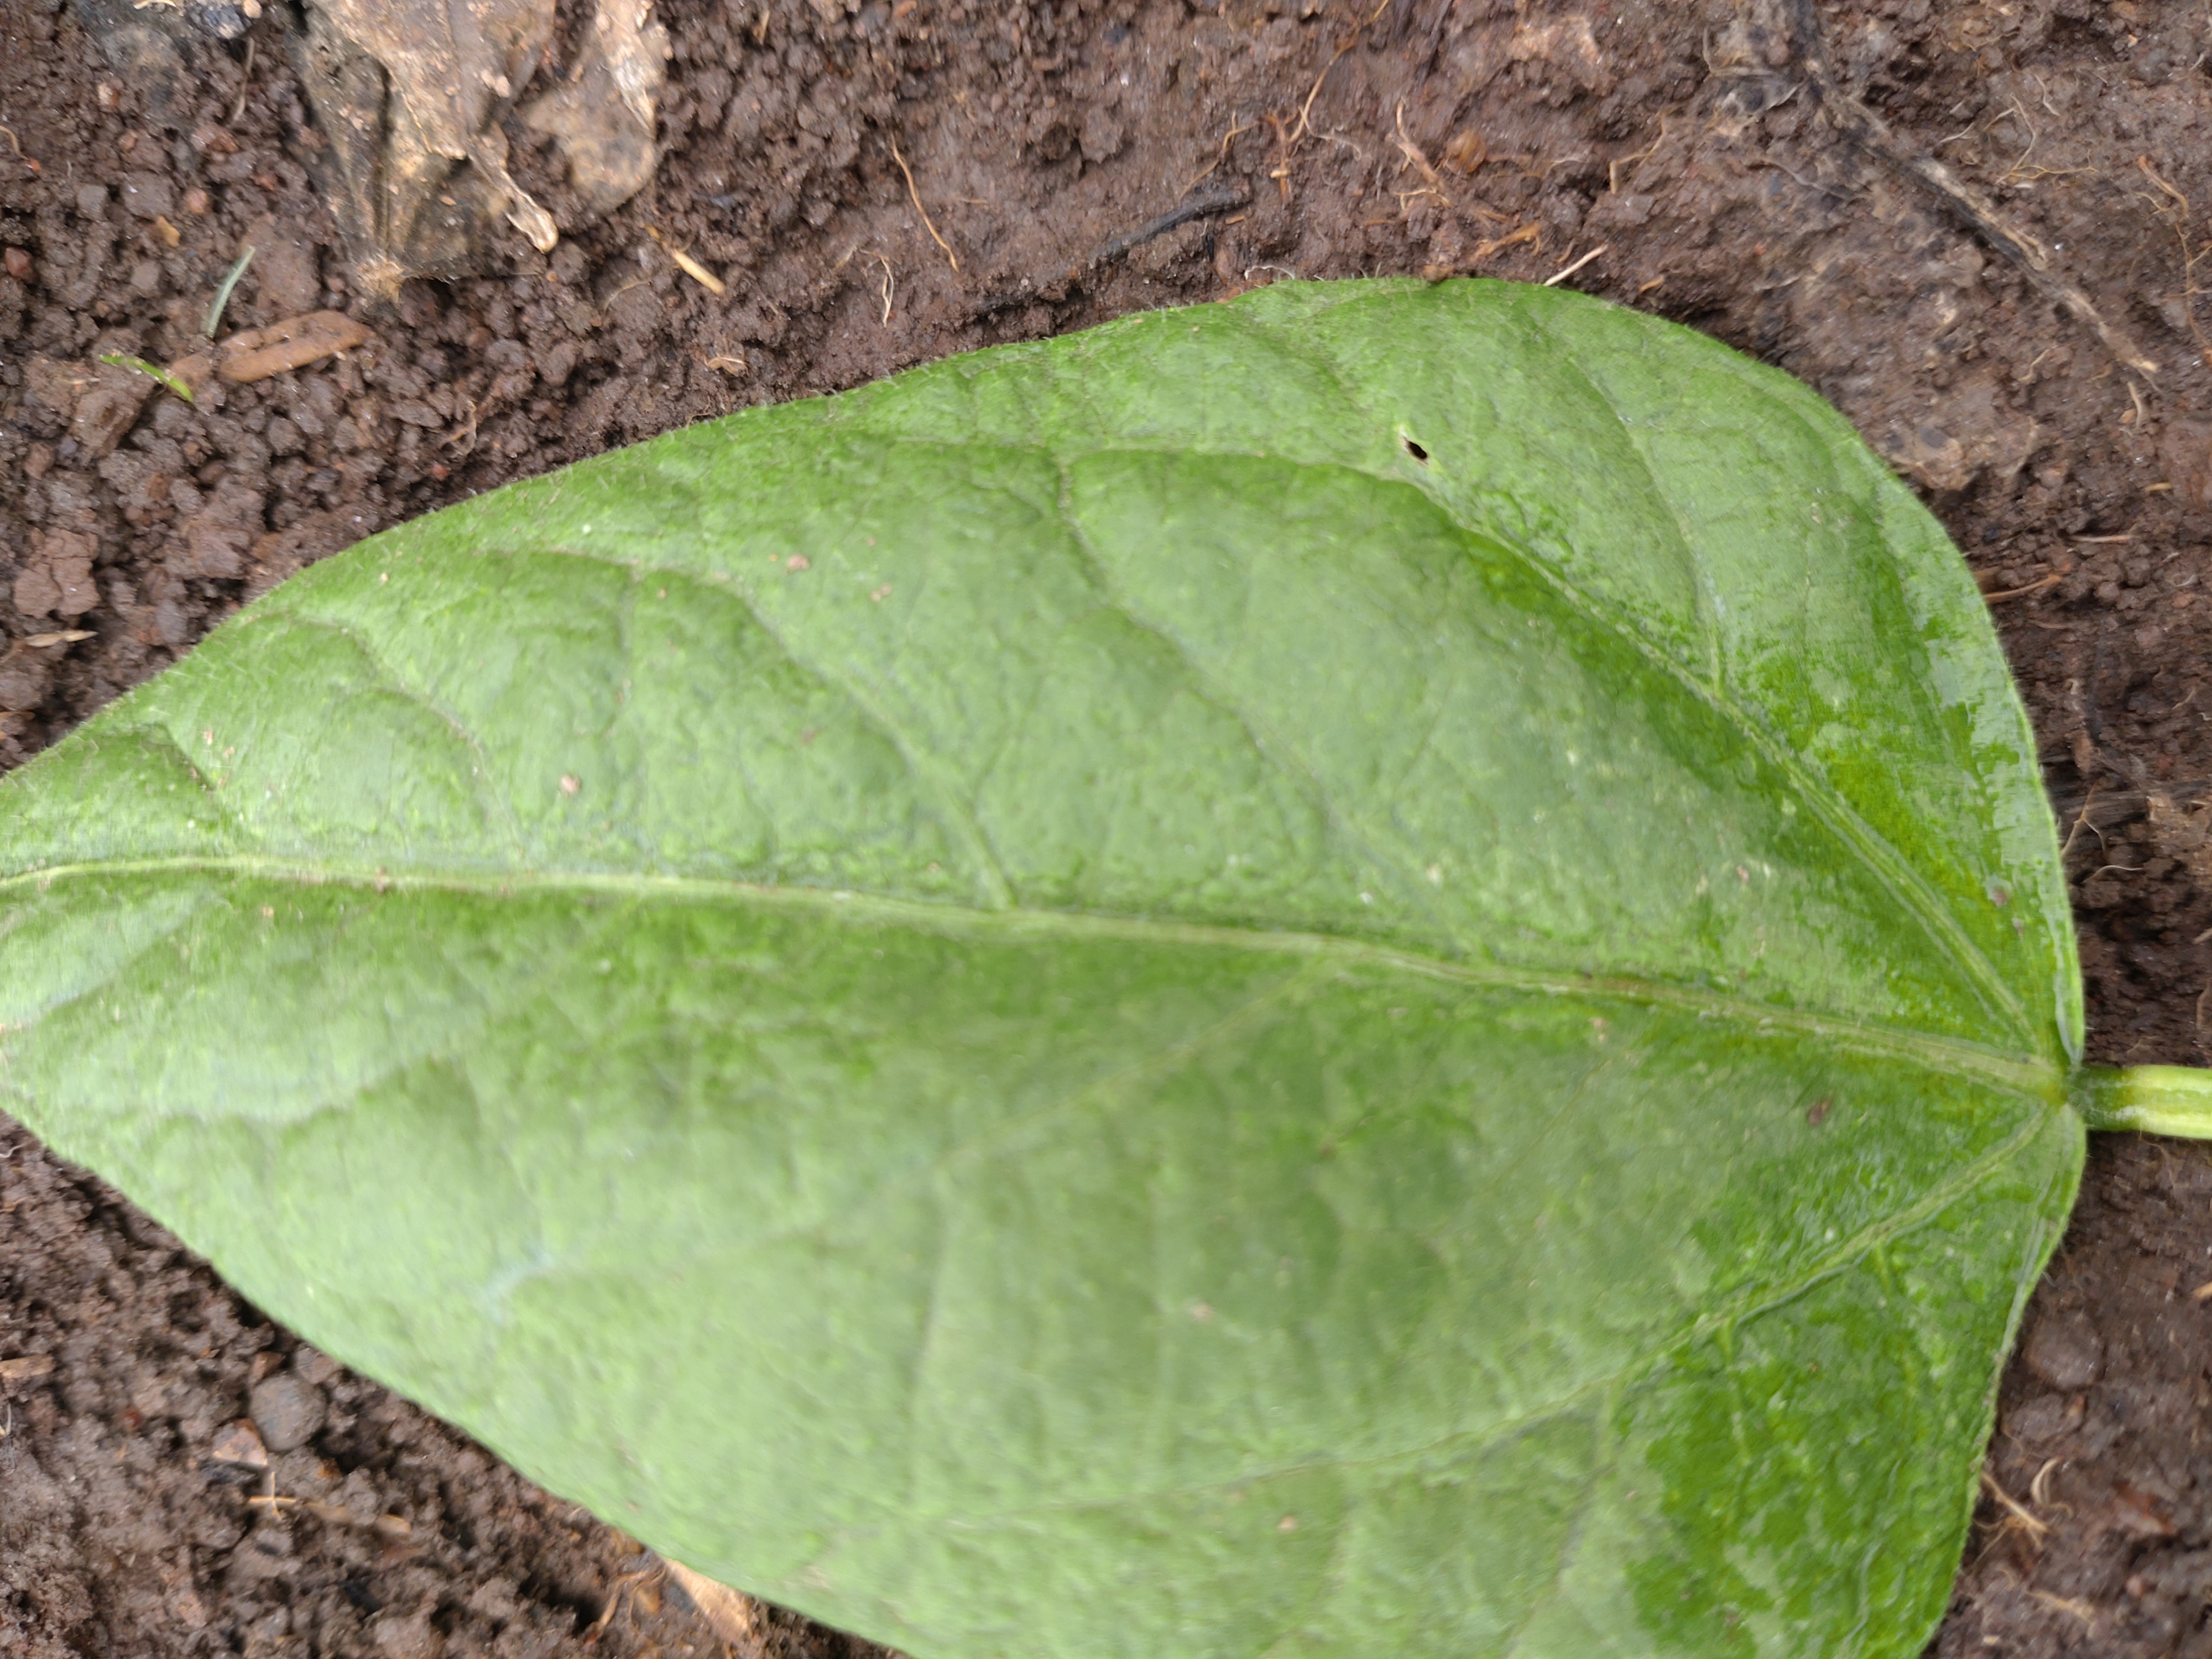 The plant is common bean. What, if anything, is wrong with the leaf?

healthy
